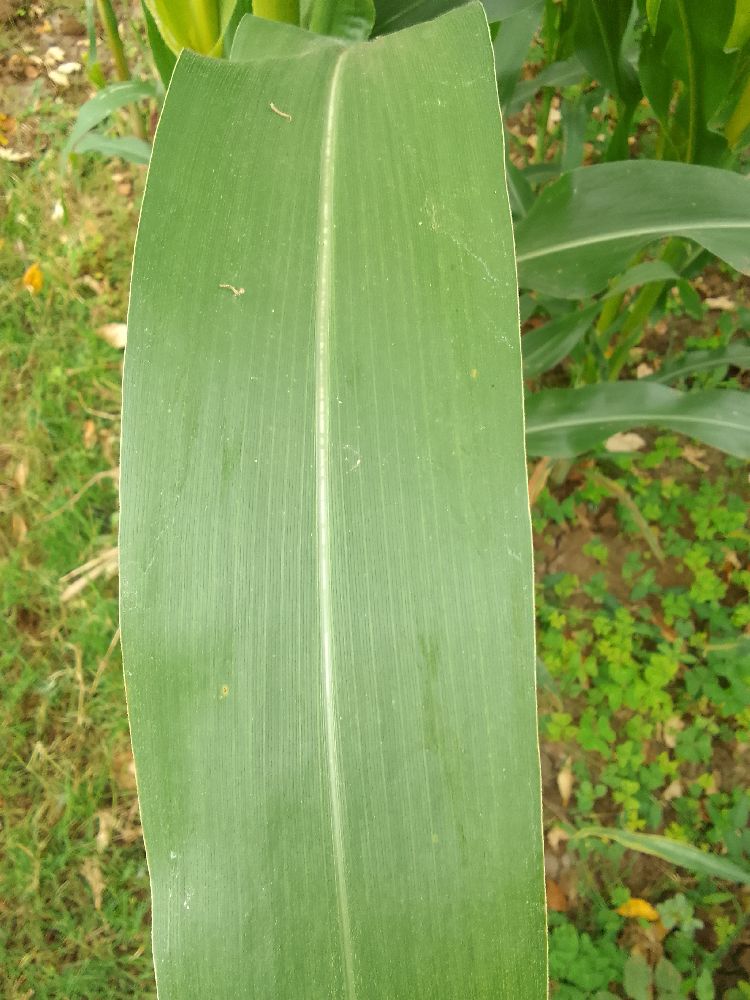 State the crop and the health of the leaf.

maize, healthy
